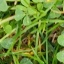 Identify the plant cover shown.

unstructured weed
